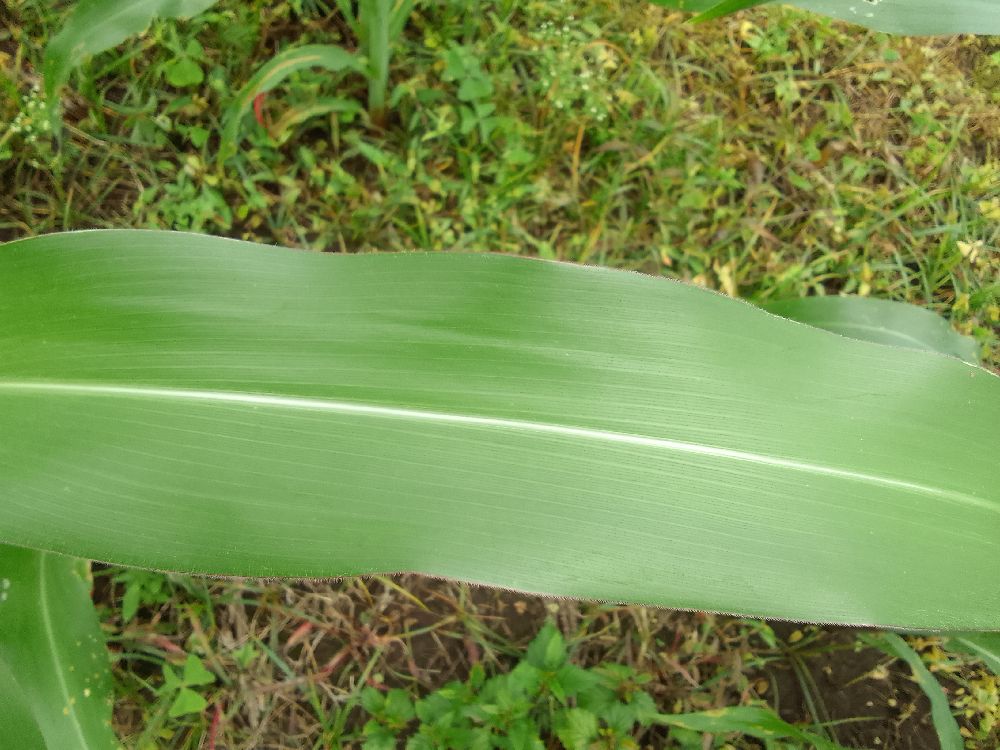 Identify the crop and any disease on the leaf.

maize, healthy
